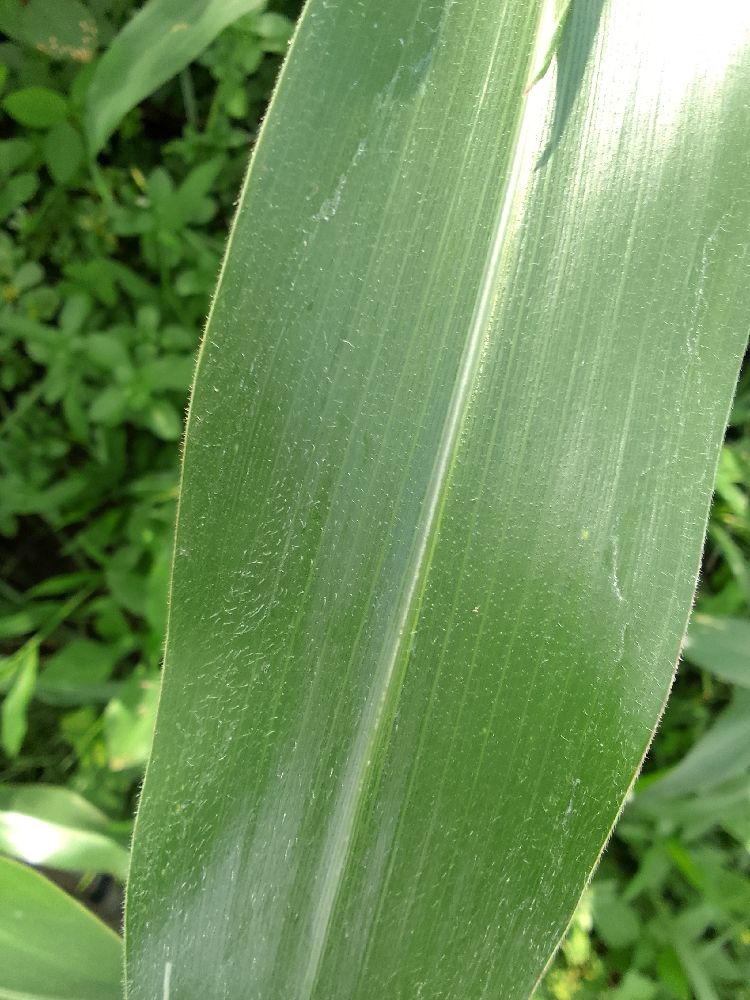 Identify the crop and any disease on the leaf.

maize, healthy
